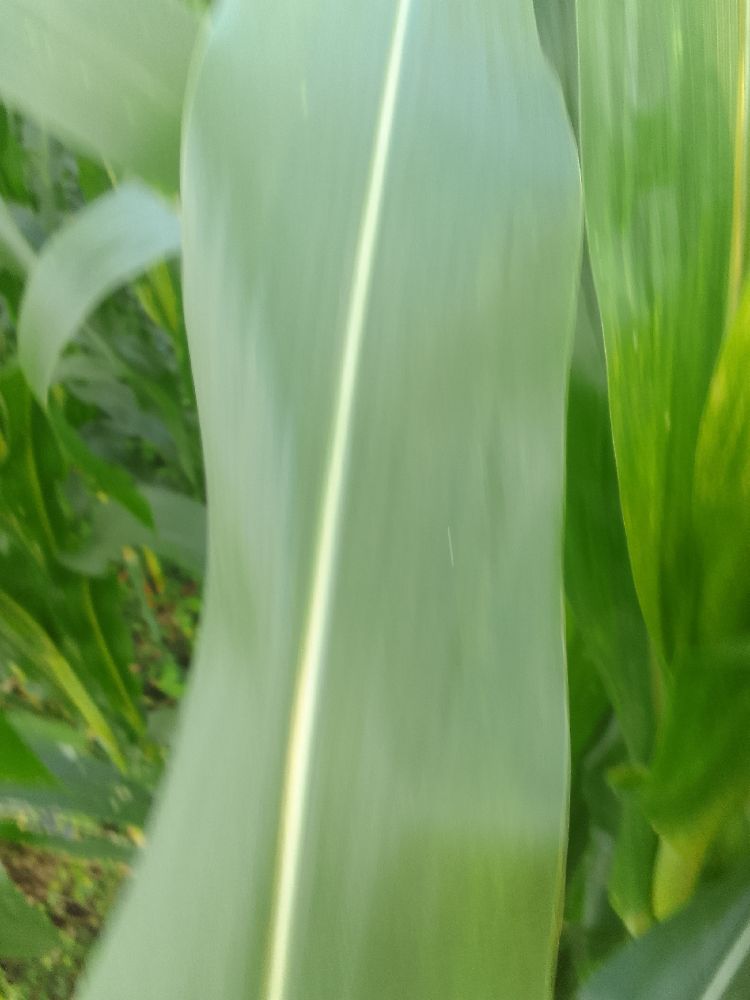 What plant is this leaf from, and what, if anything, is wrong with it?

maize, healthy
